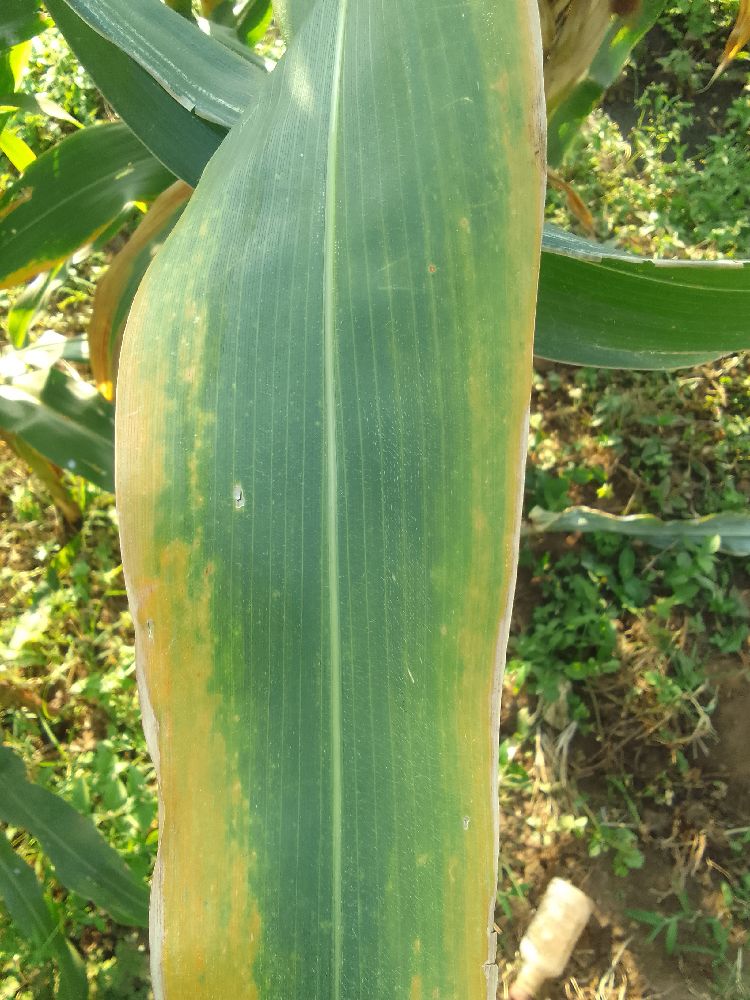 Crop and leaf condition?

maize, maize lethal necrosis
